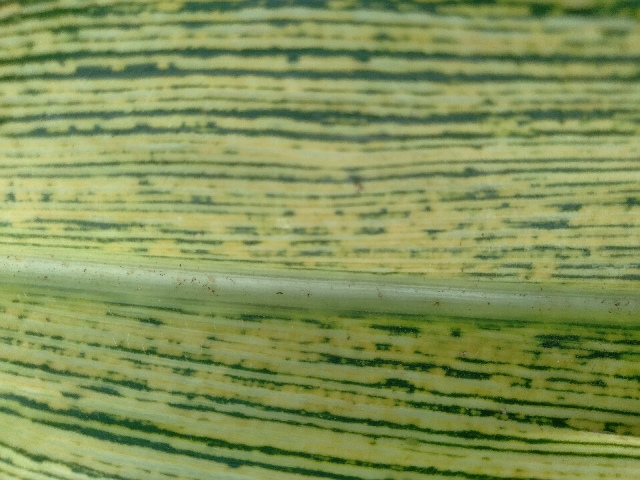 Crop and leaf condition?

maize, maize streak virus
